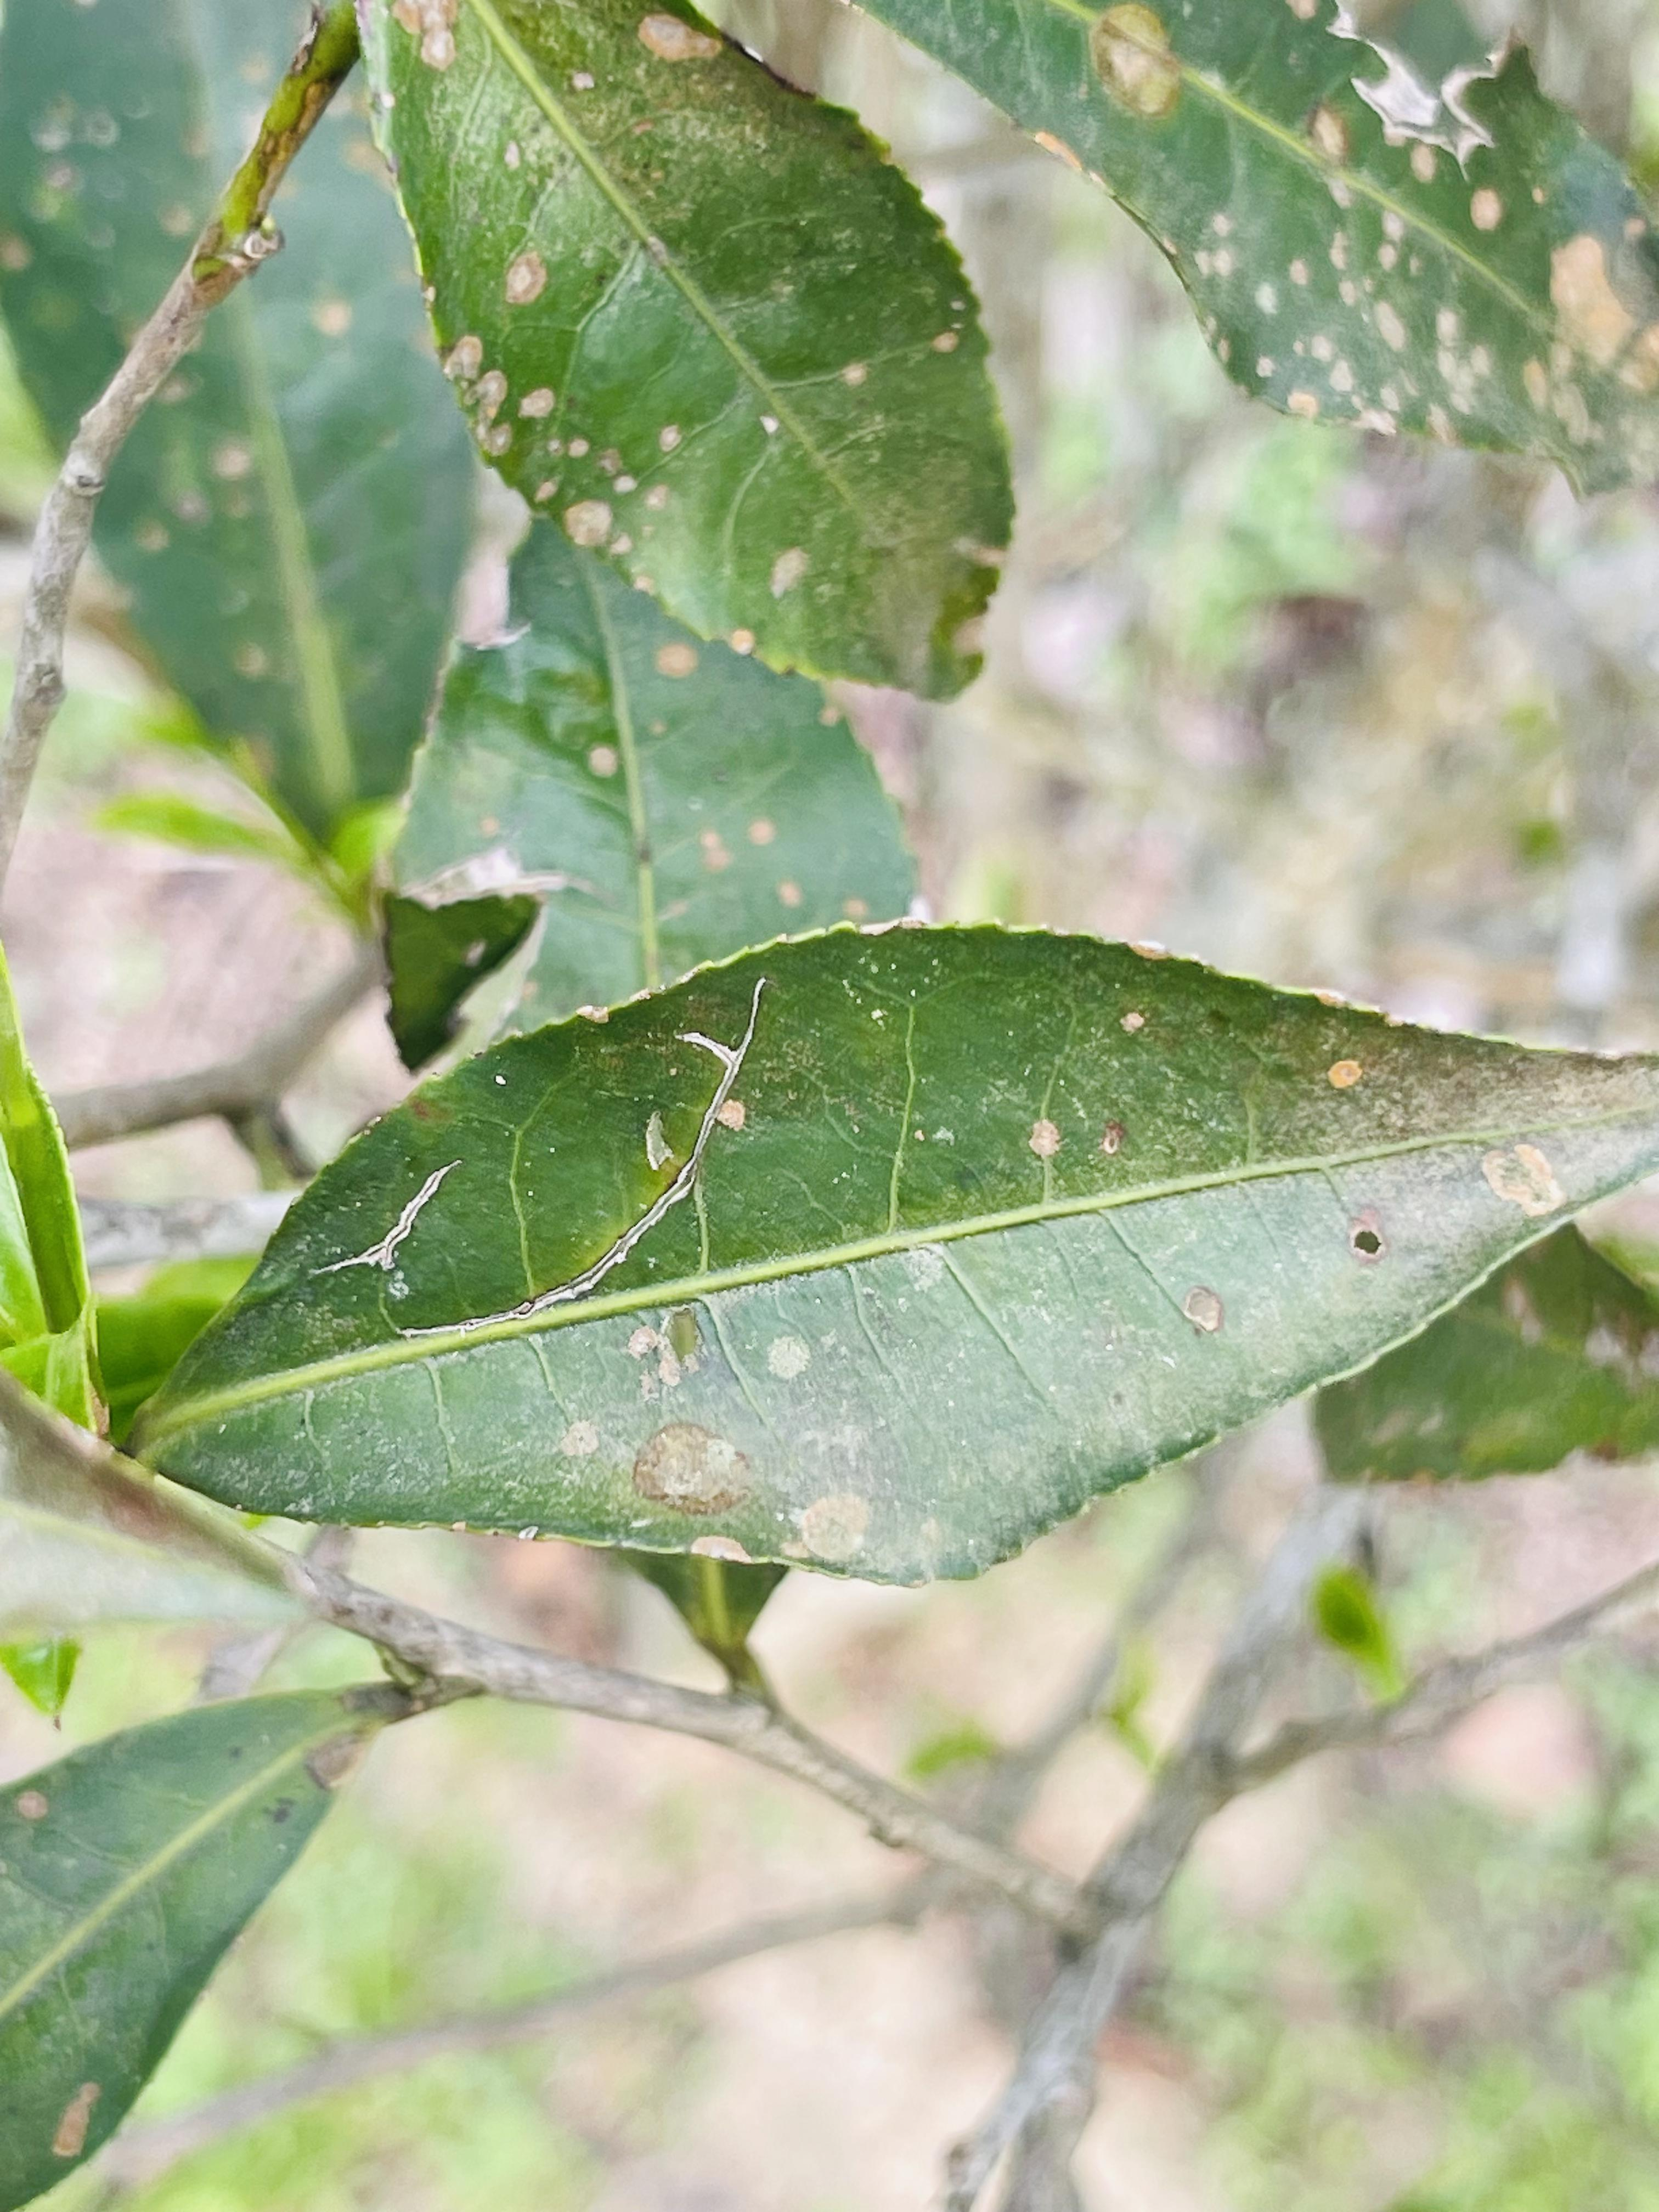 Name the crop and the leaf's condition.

tea, red rust
